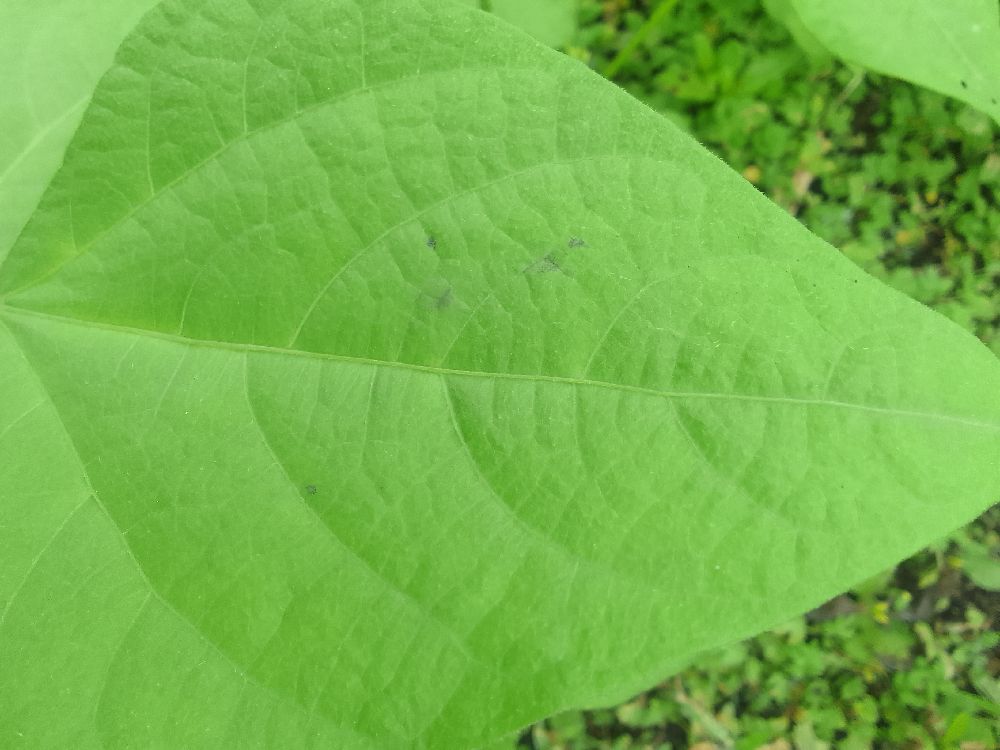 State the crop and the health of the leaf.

common bean, healthy
